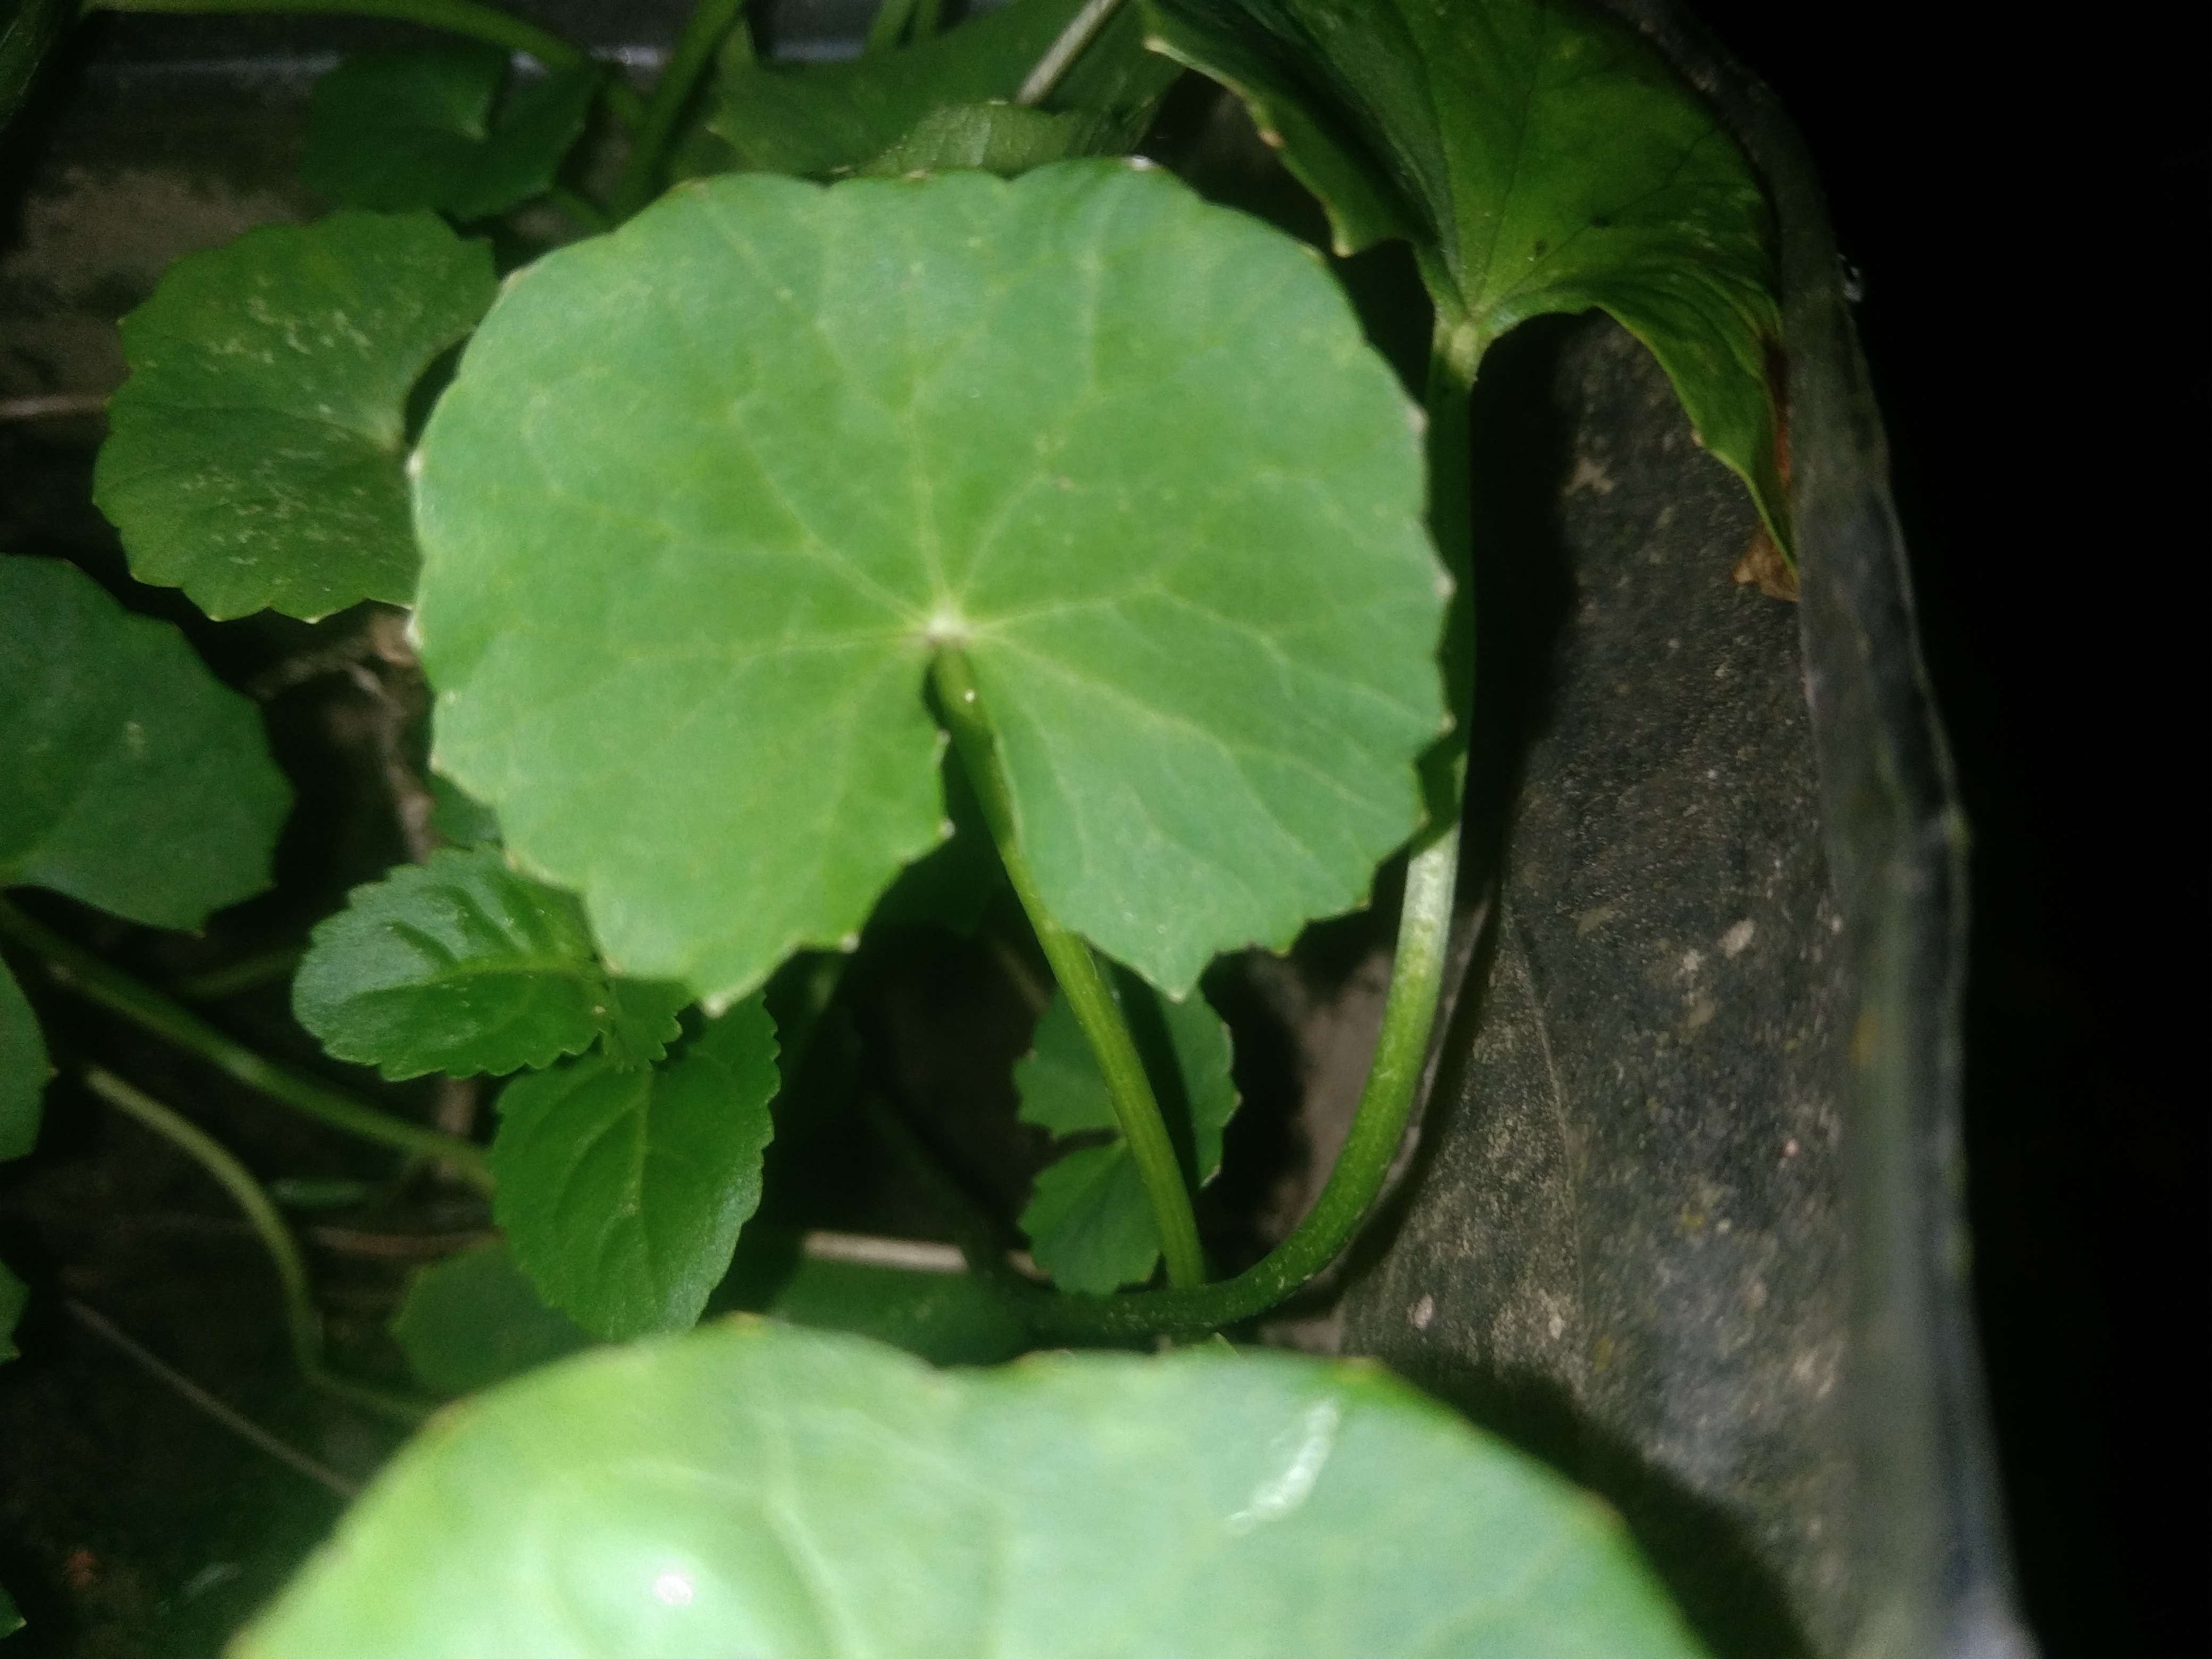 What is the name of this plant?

thankuni
